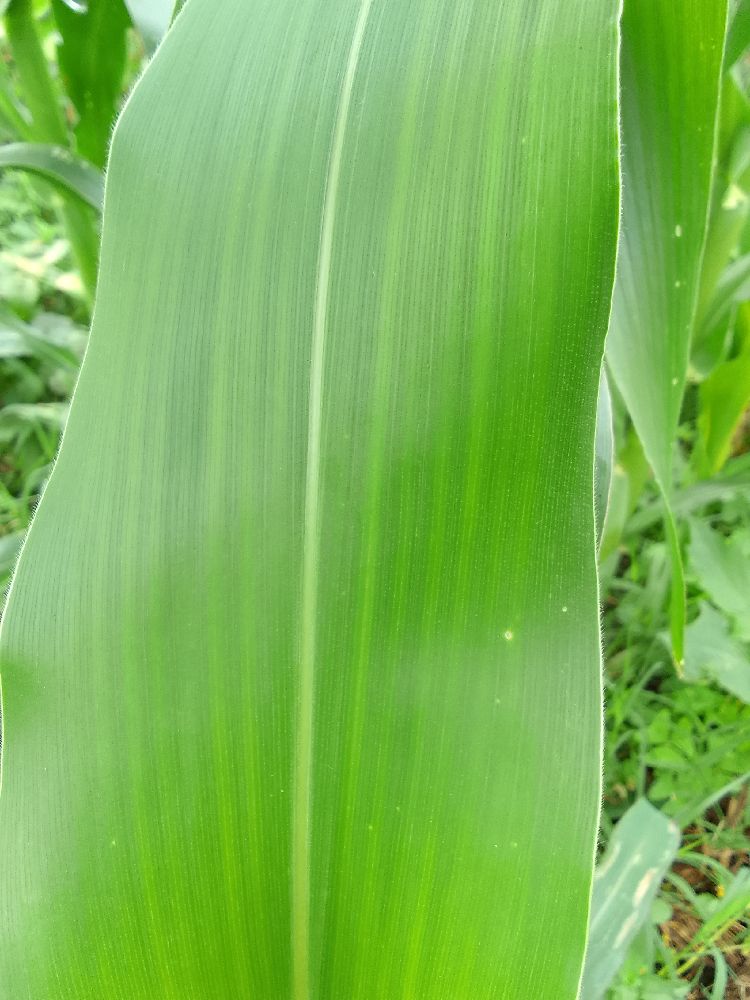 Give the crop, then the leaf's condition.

maize, healthy
